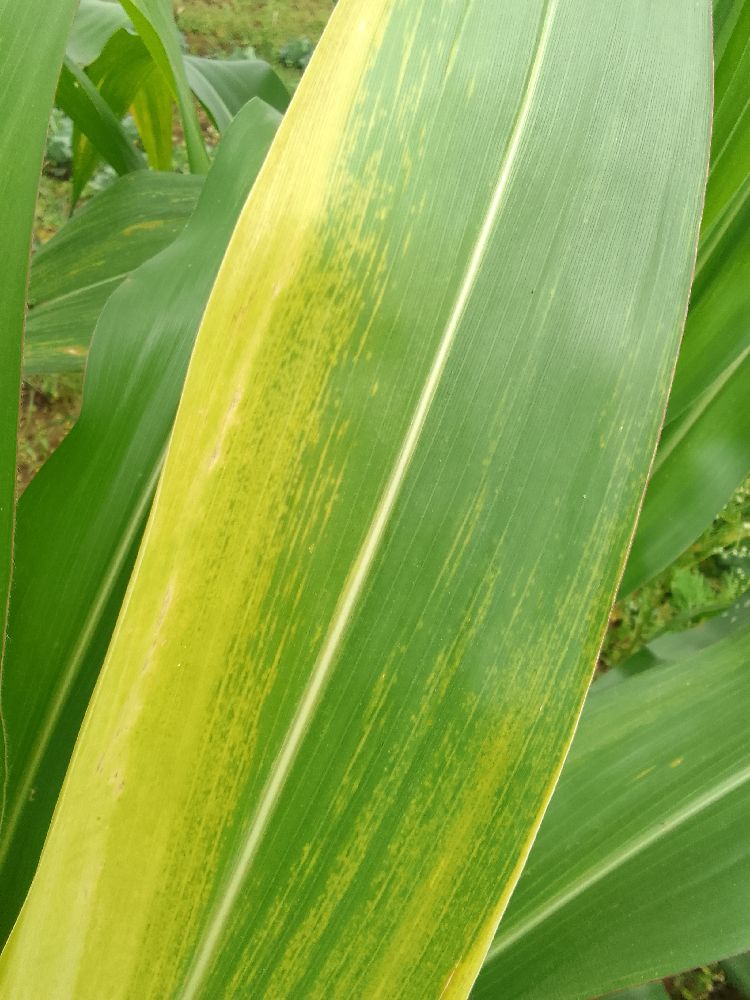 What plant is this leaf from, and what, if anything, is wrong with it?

maize, maize lethal necrosis
